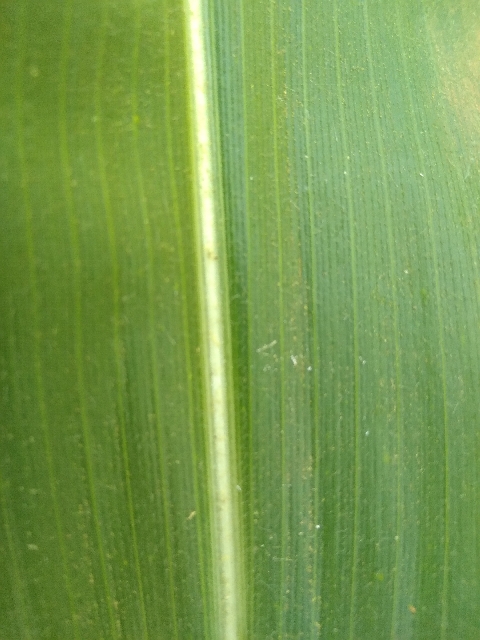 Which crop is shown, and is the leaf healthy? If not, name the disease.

maize, healthy
